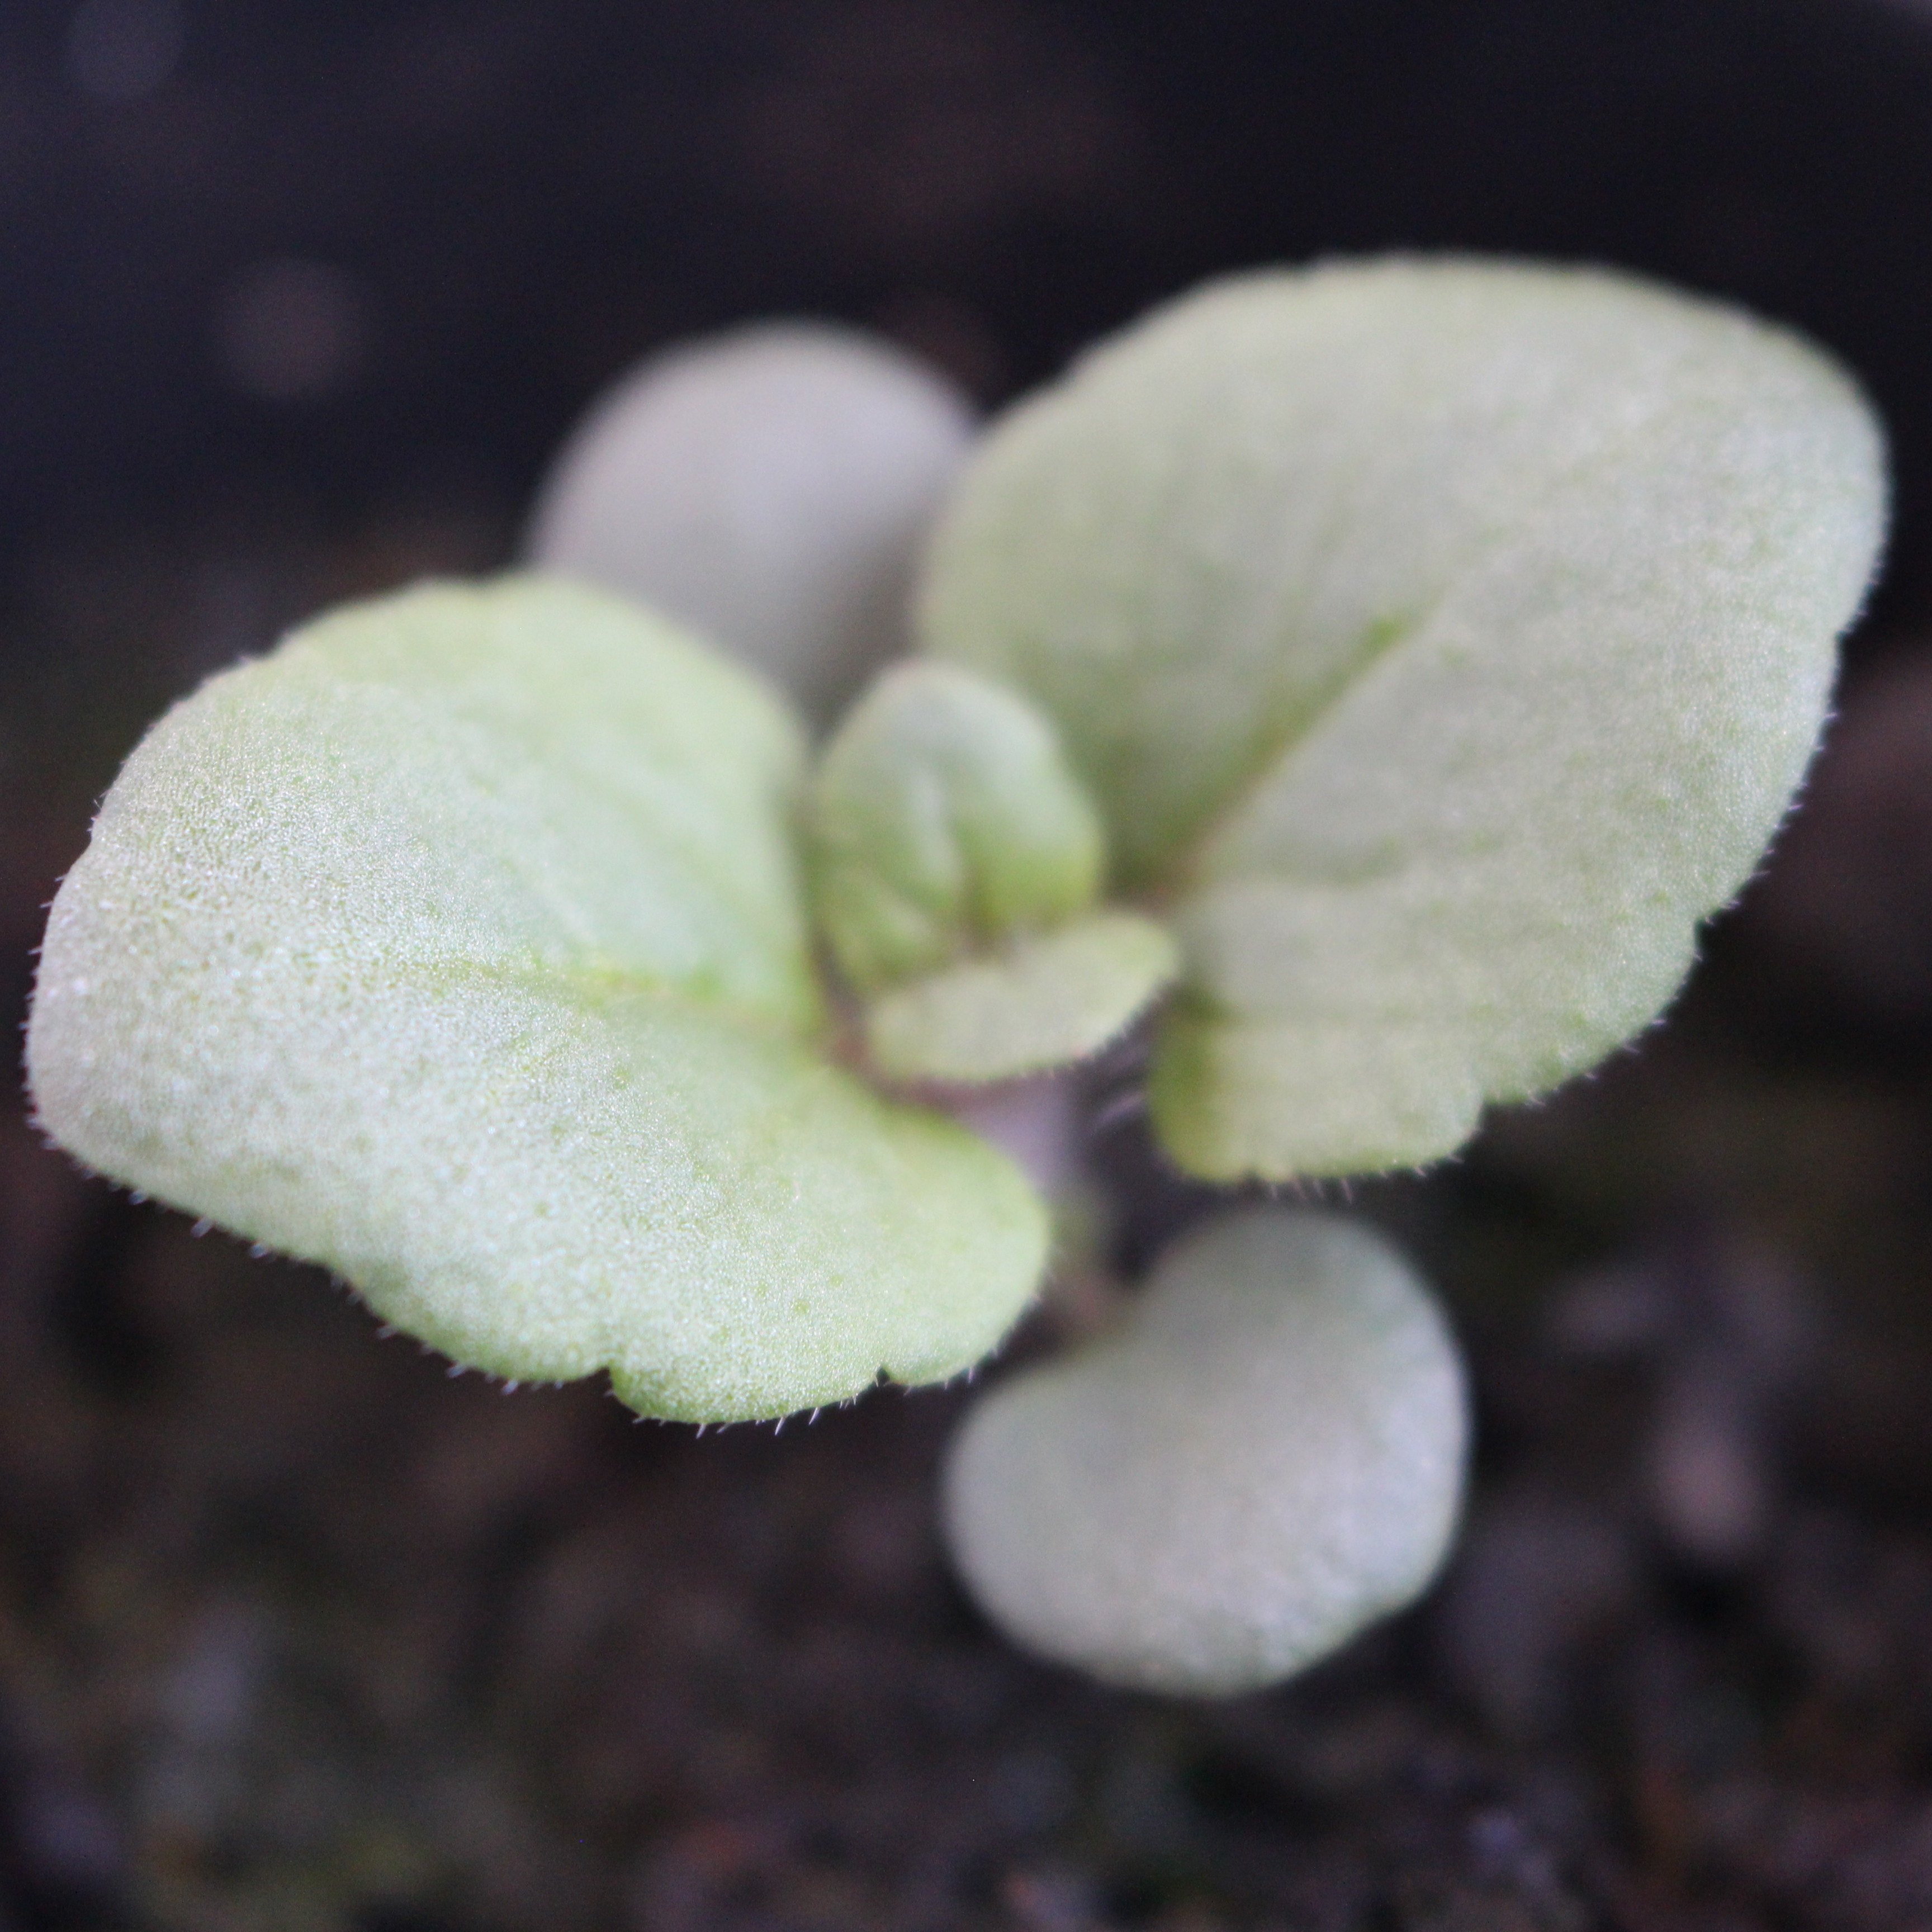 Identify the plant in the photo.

Veronica persica
